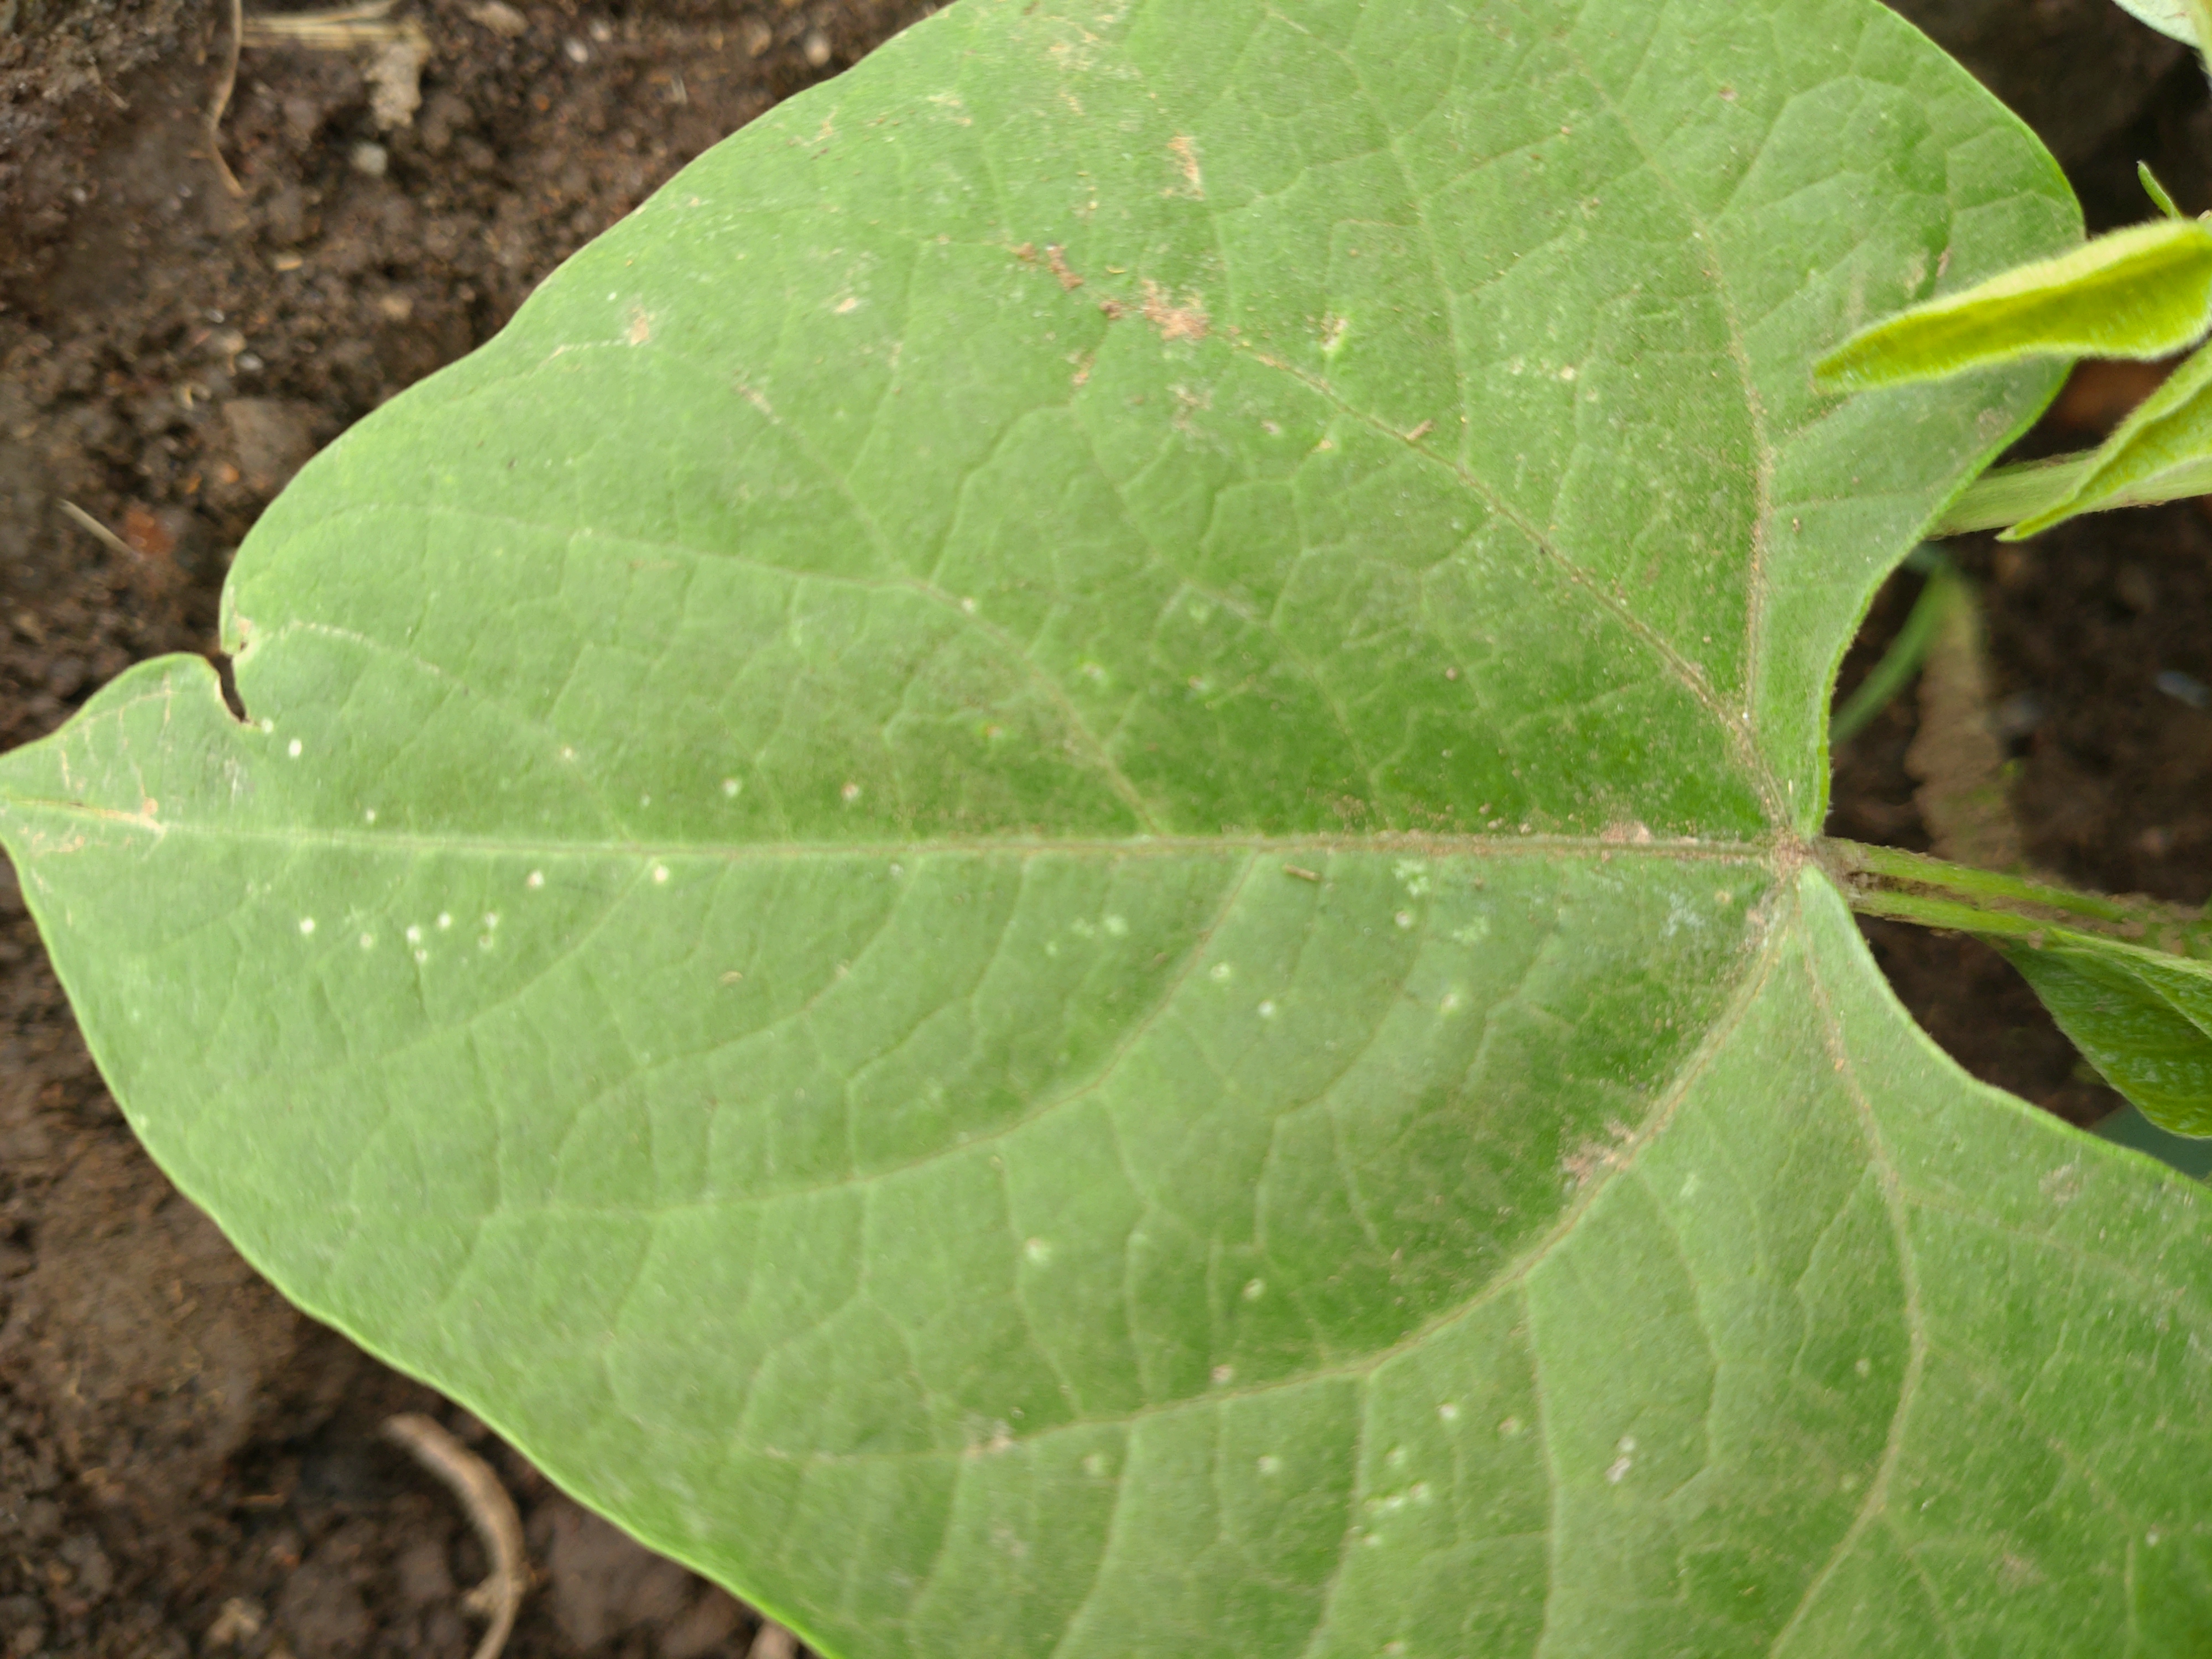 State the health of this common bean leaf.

healthy
